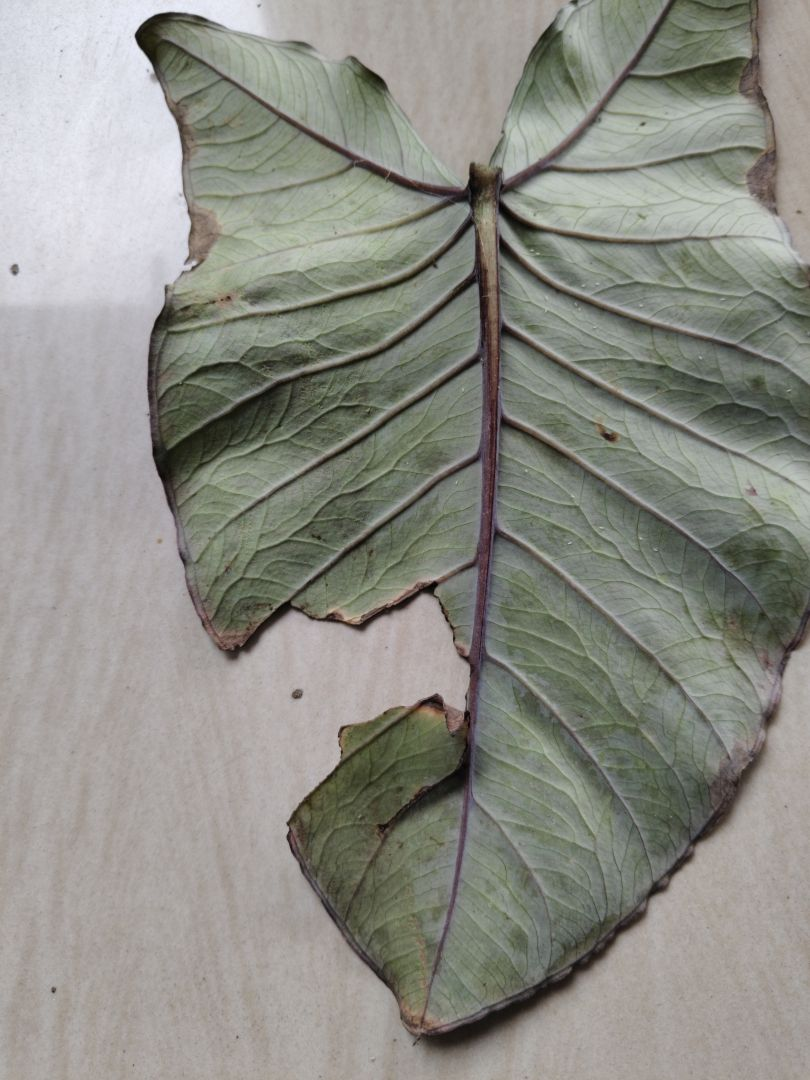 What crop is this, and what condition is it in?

taro, leaf blight
